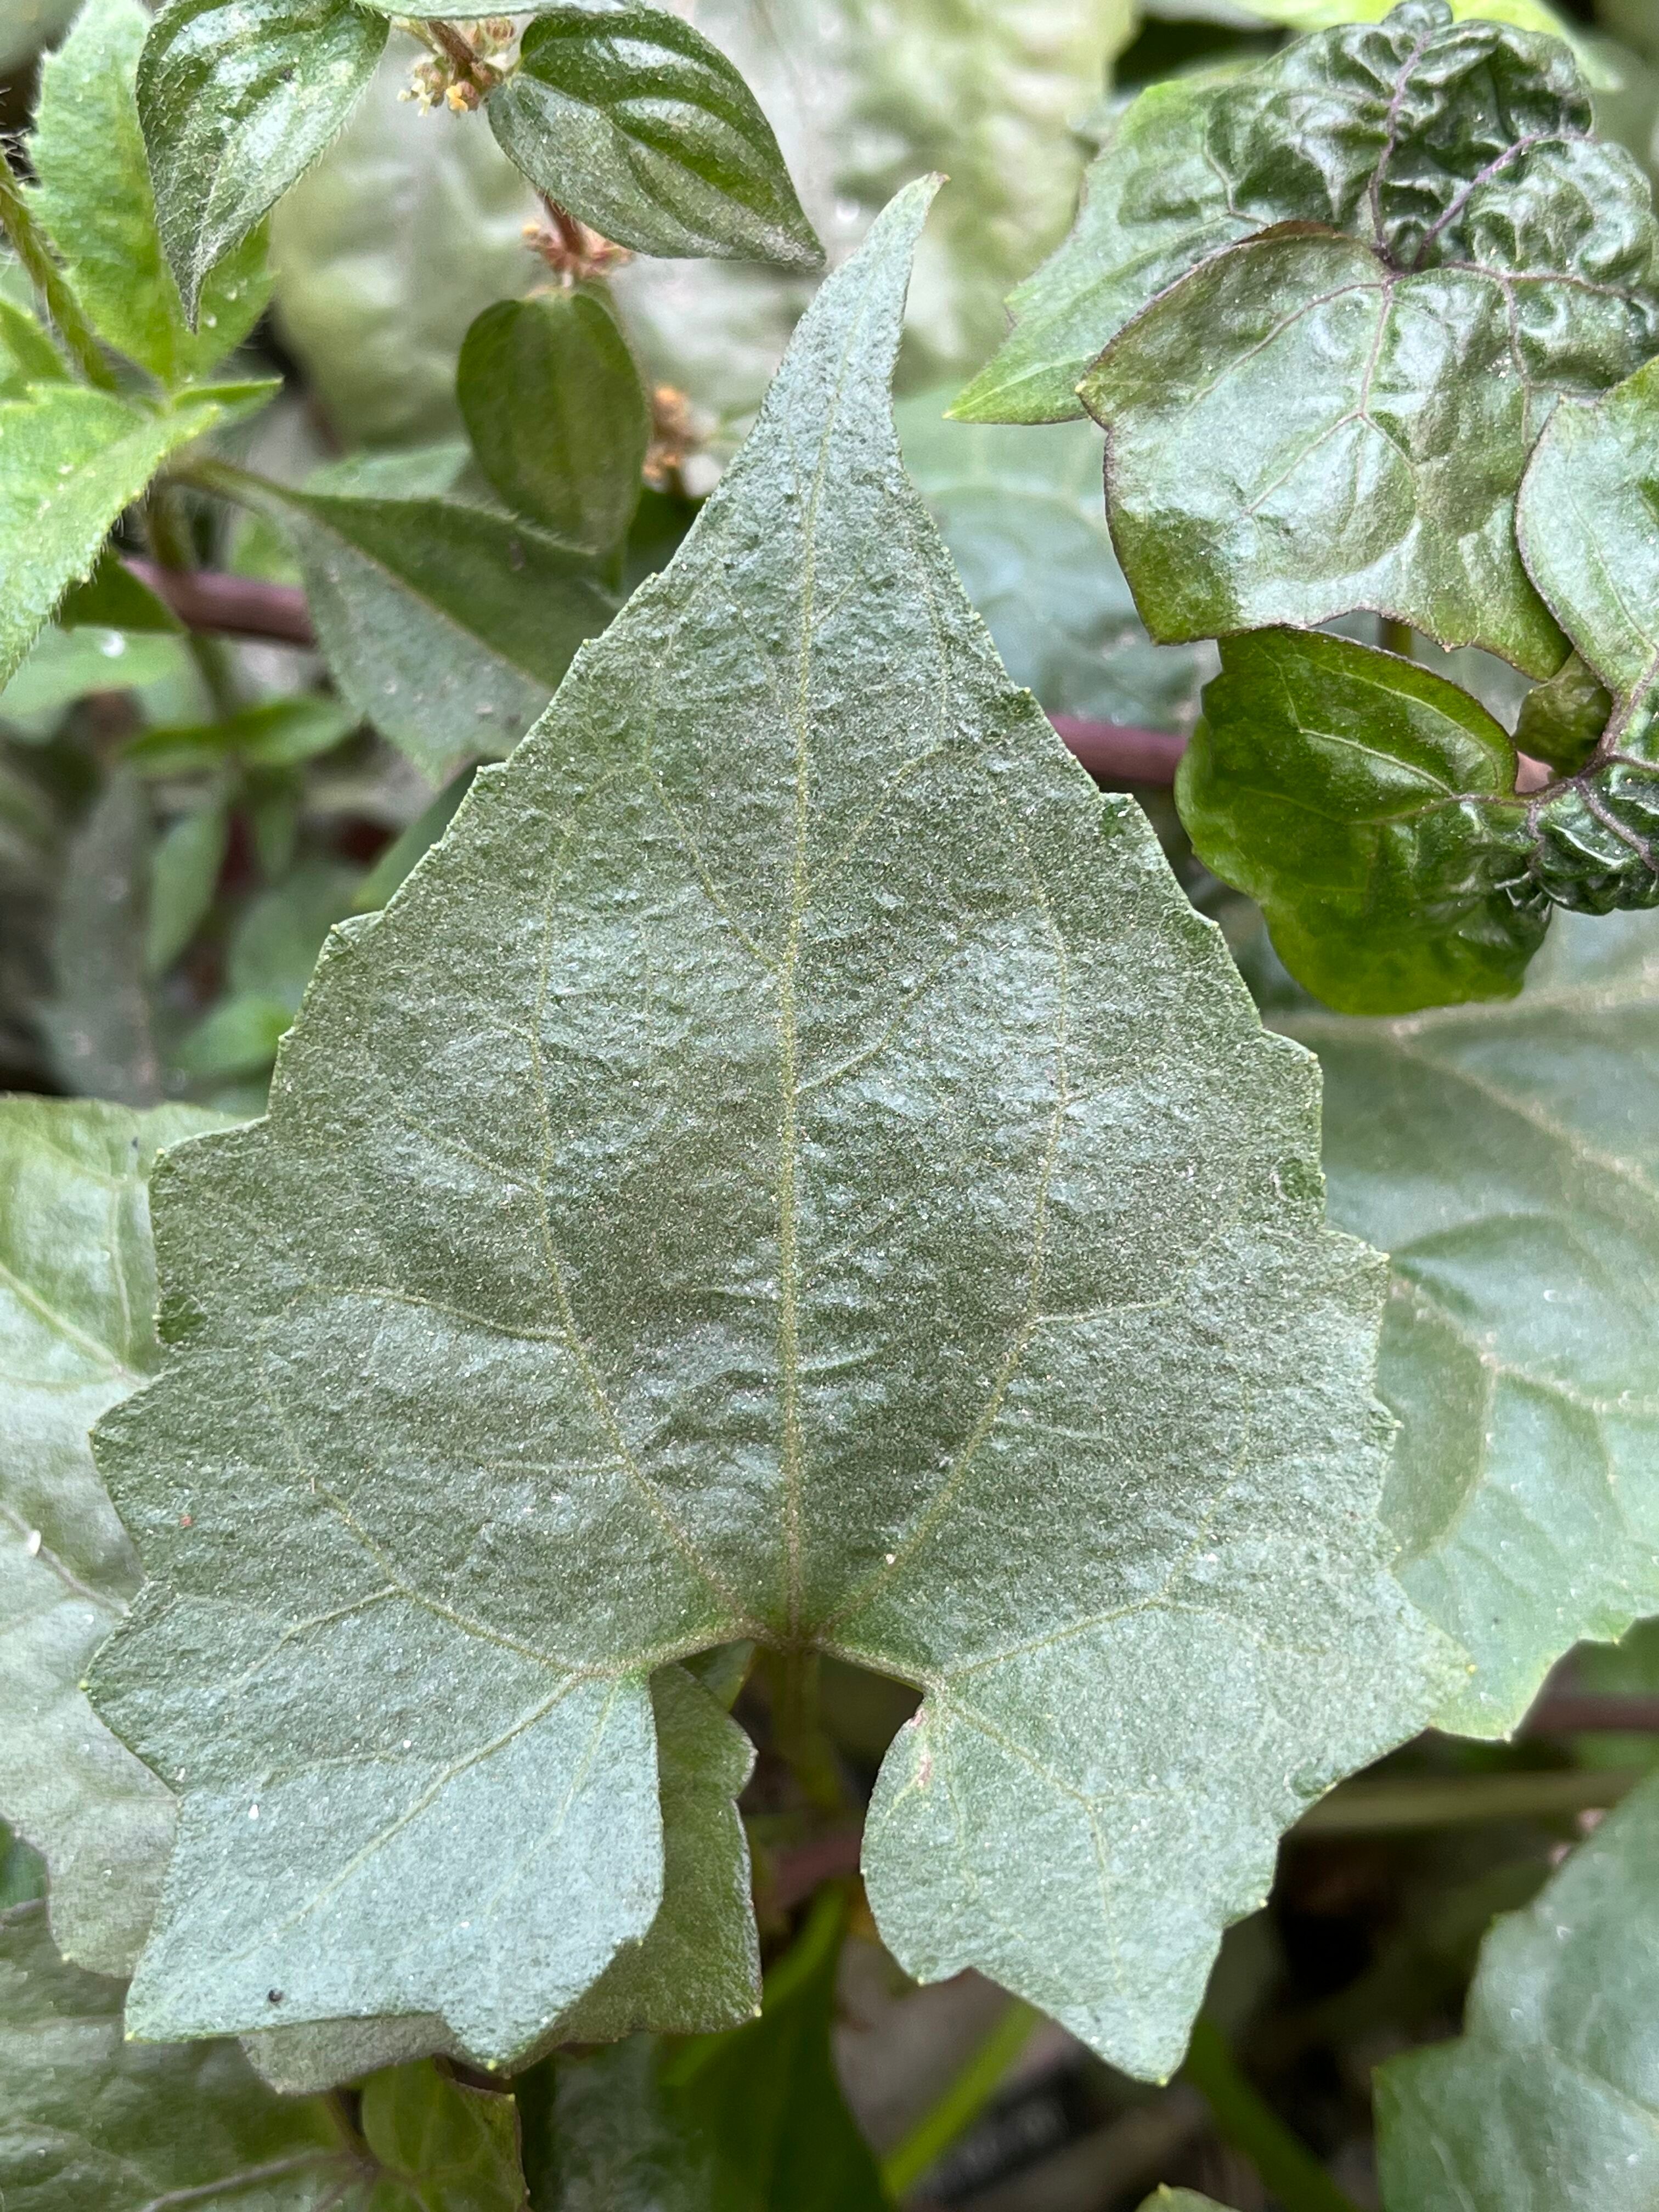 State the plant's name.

bitter vine
